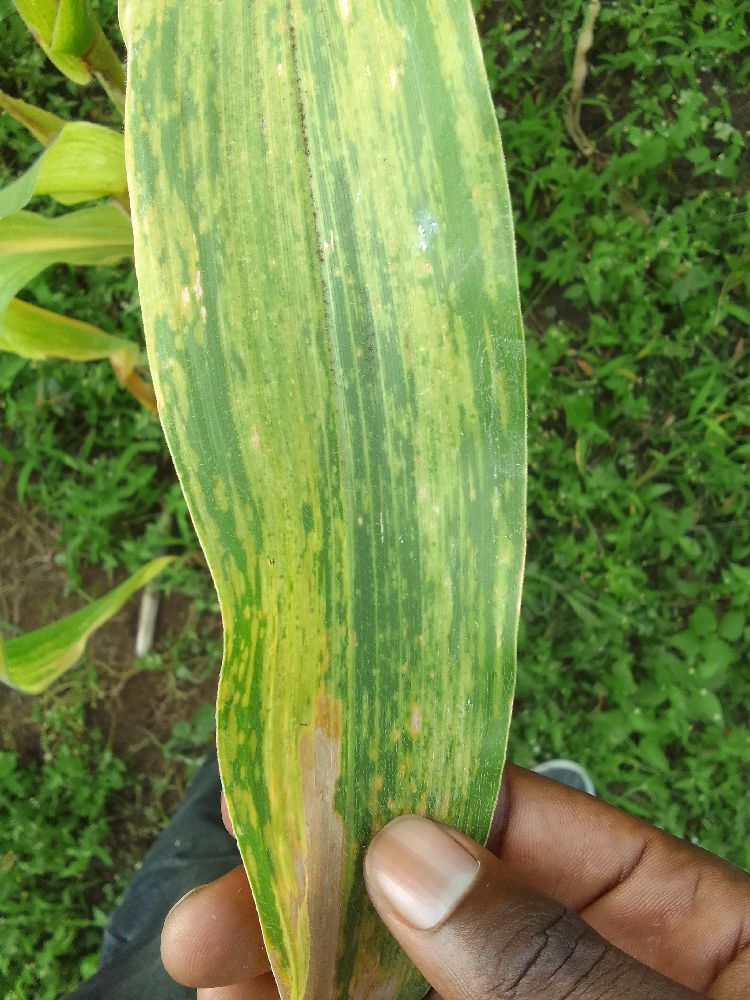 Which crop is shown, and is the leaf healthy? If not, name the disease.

maize, maize lethal necrosis
